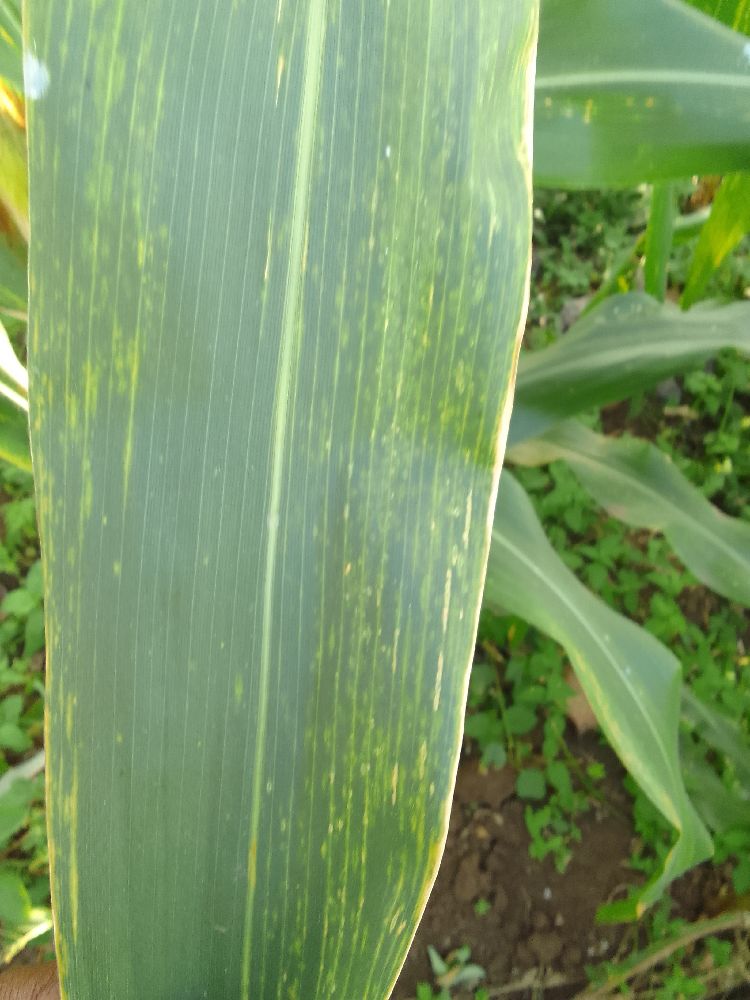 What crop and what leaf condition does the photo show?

maize, maize lethal necrosis
